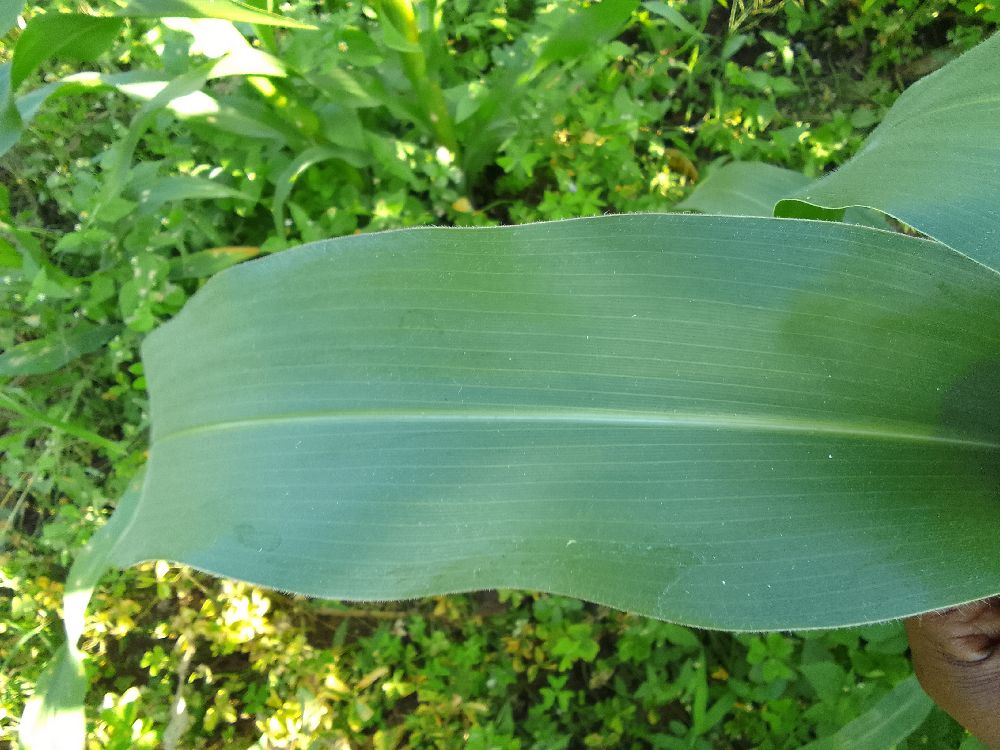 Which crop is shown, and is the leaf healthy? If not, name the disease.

maize, healthy
